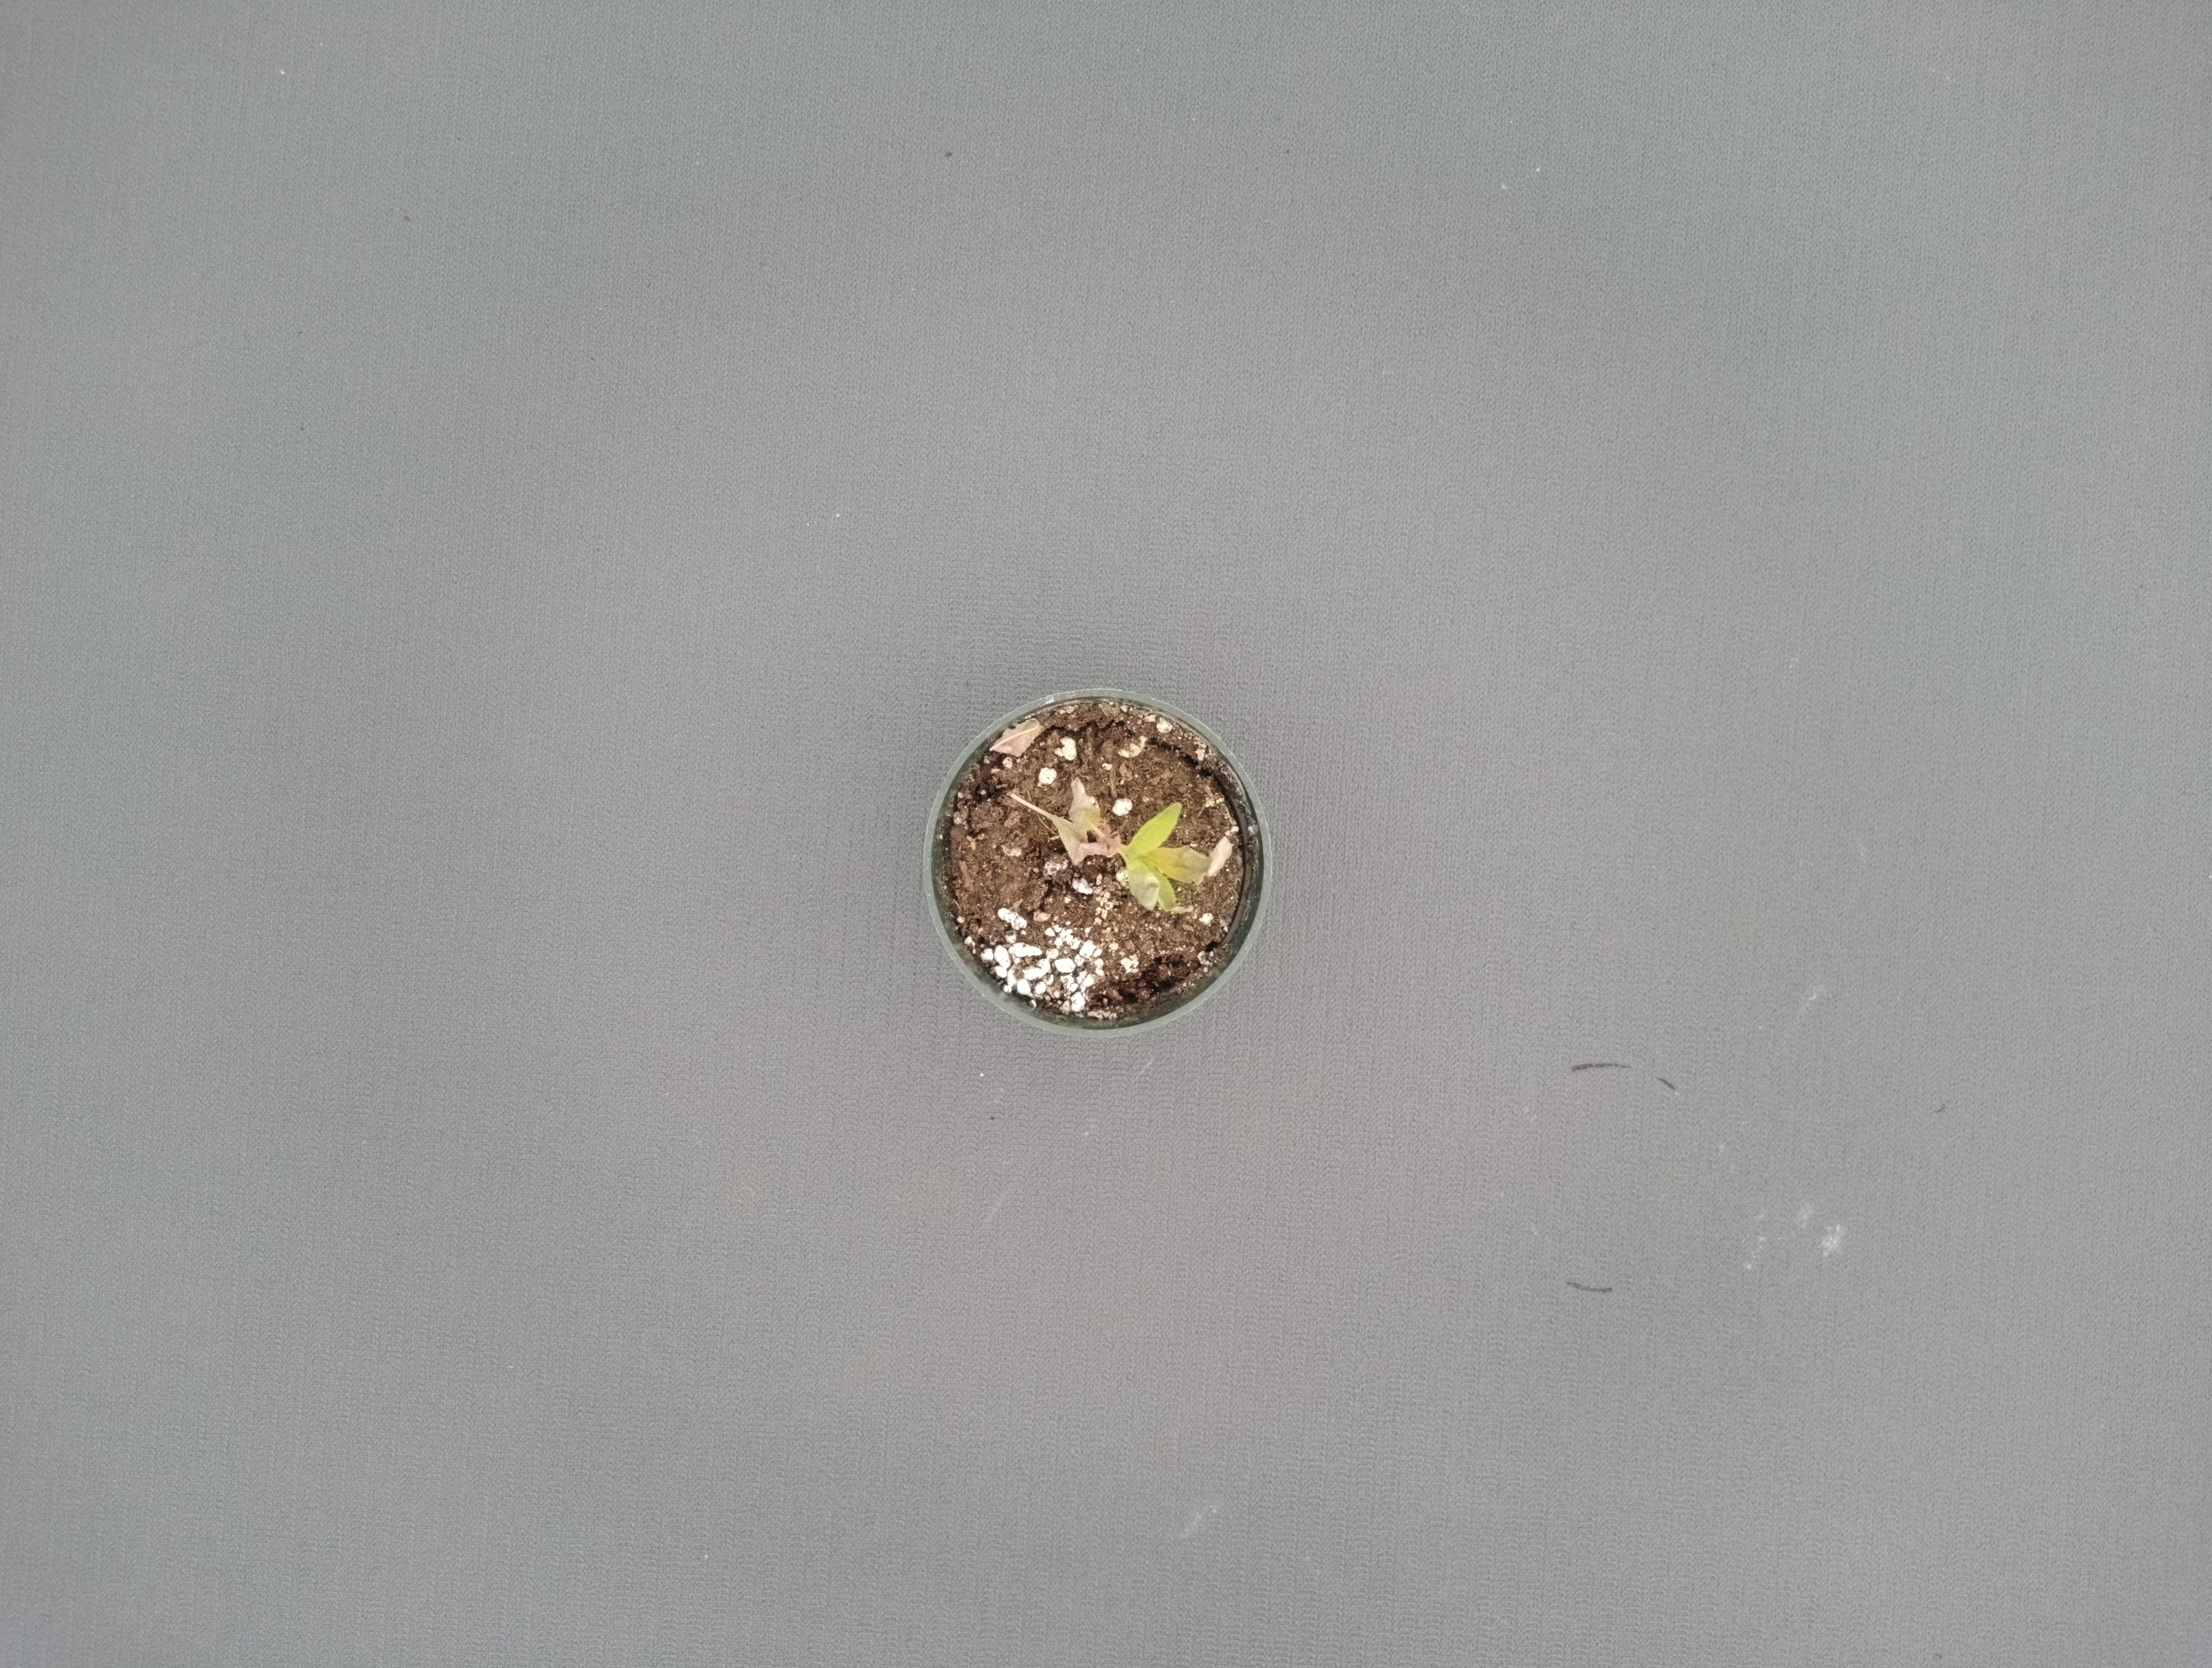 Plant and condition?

waterhemp, chlorosis necrosis
